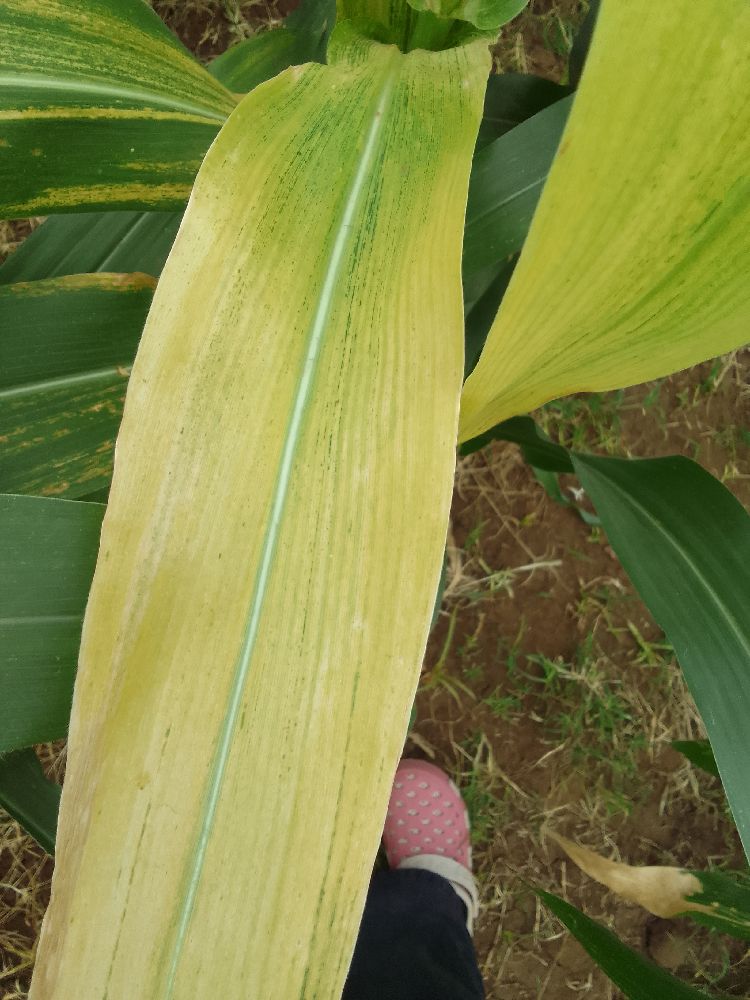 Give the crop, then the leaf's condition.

maize, maize lethal necrosis
